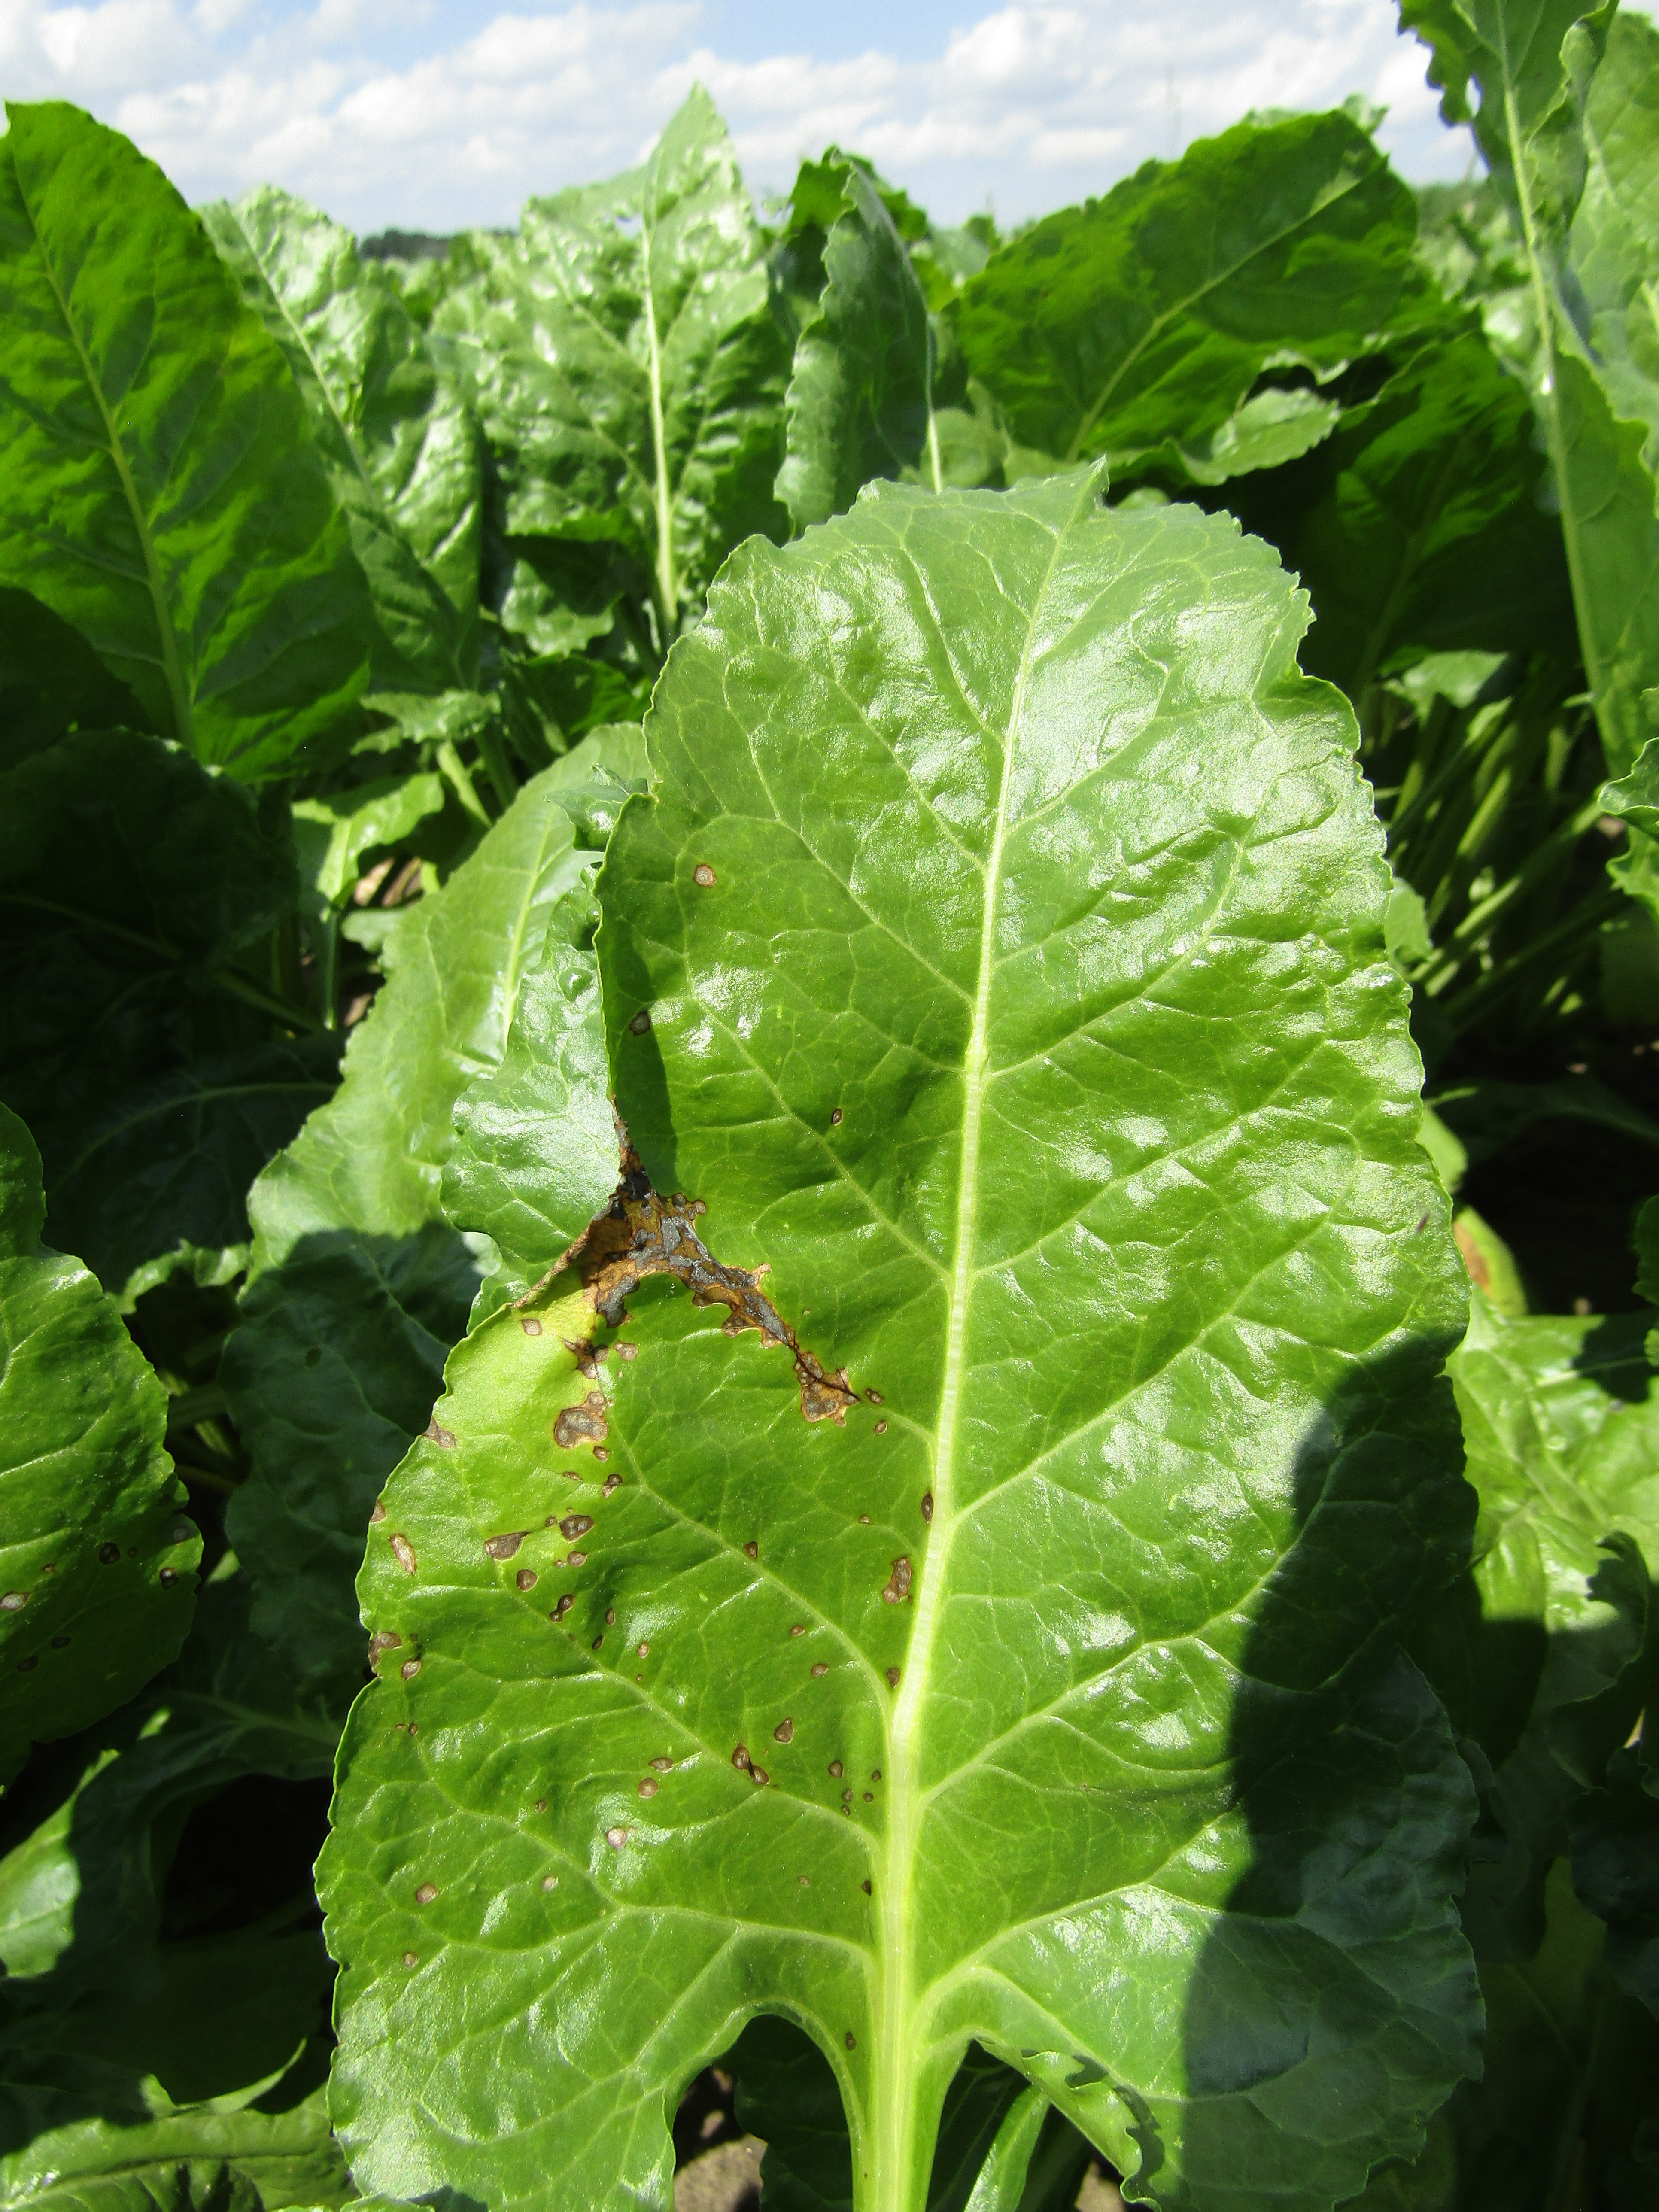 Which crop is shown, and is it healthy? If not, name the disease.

beet, cercospora
